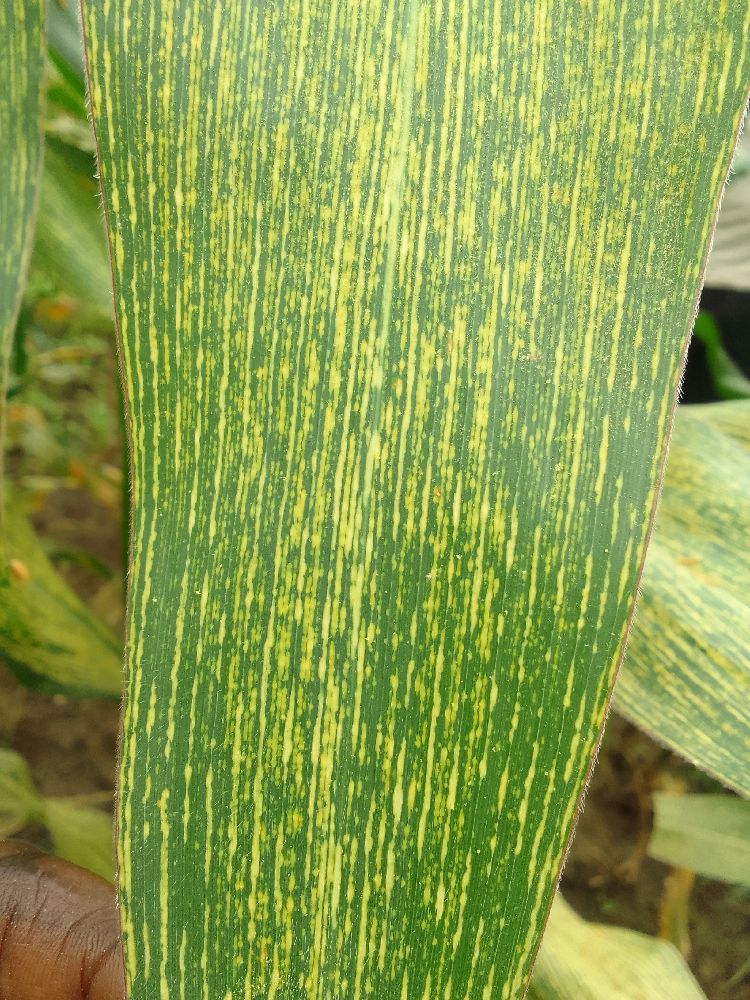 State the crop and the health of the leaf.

maize, maize streak virus
